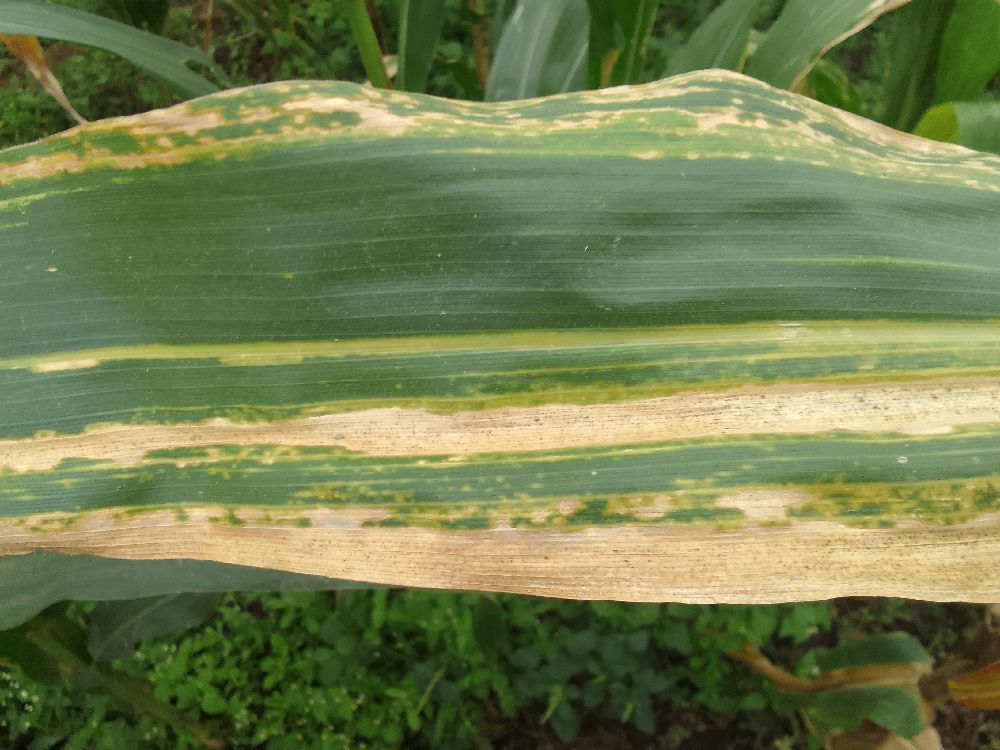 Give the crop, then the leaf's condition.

maize, maize lethal necrosis
